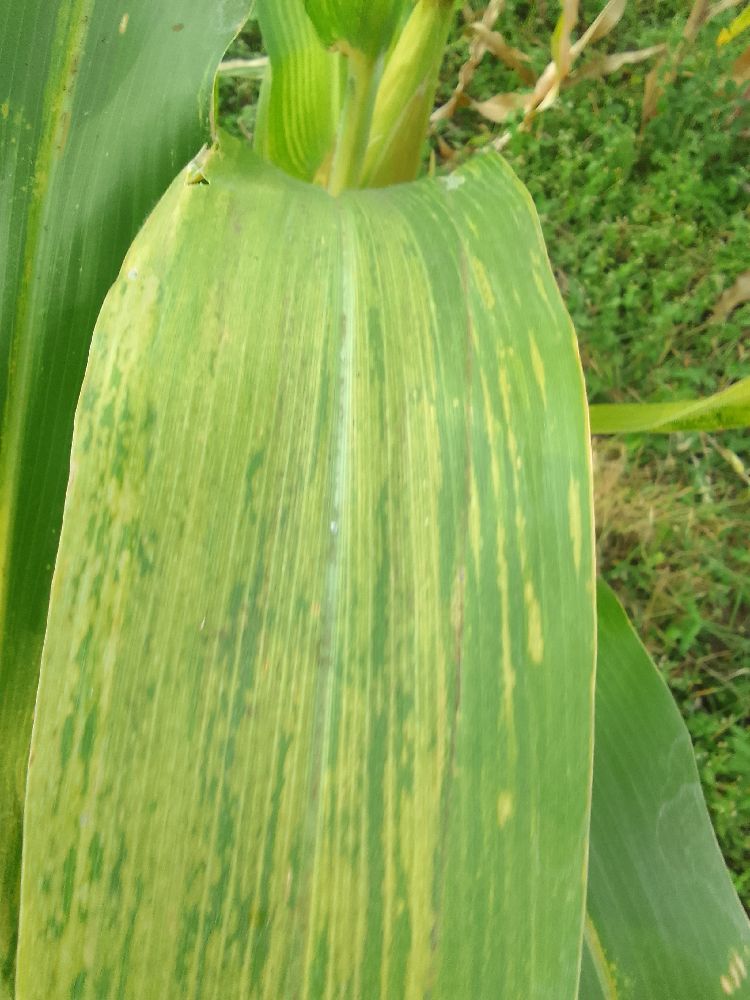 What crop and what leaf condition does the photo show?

maize, maize lethal necrosis
